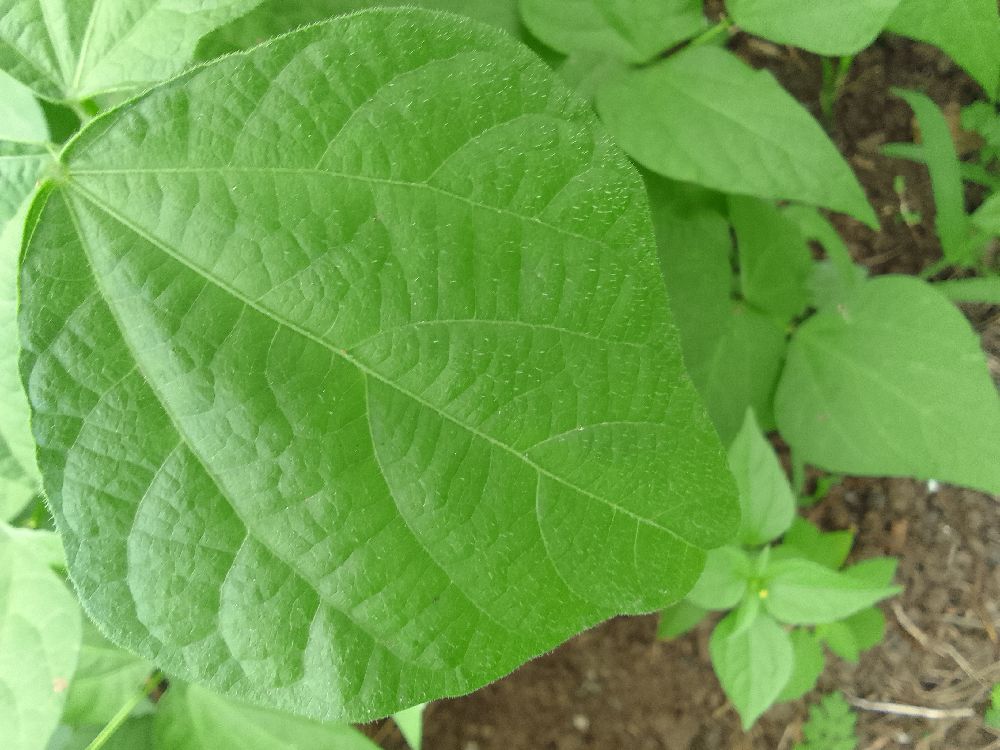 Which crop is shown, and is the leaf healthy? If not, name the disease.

common bean, healthy
